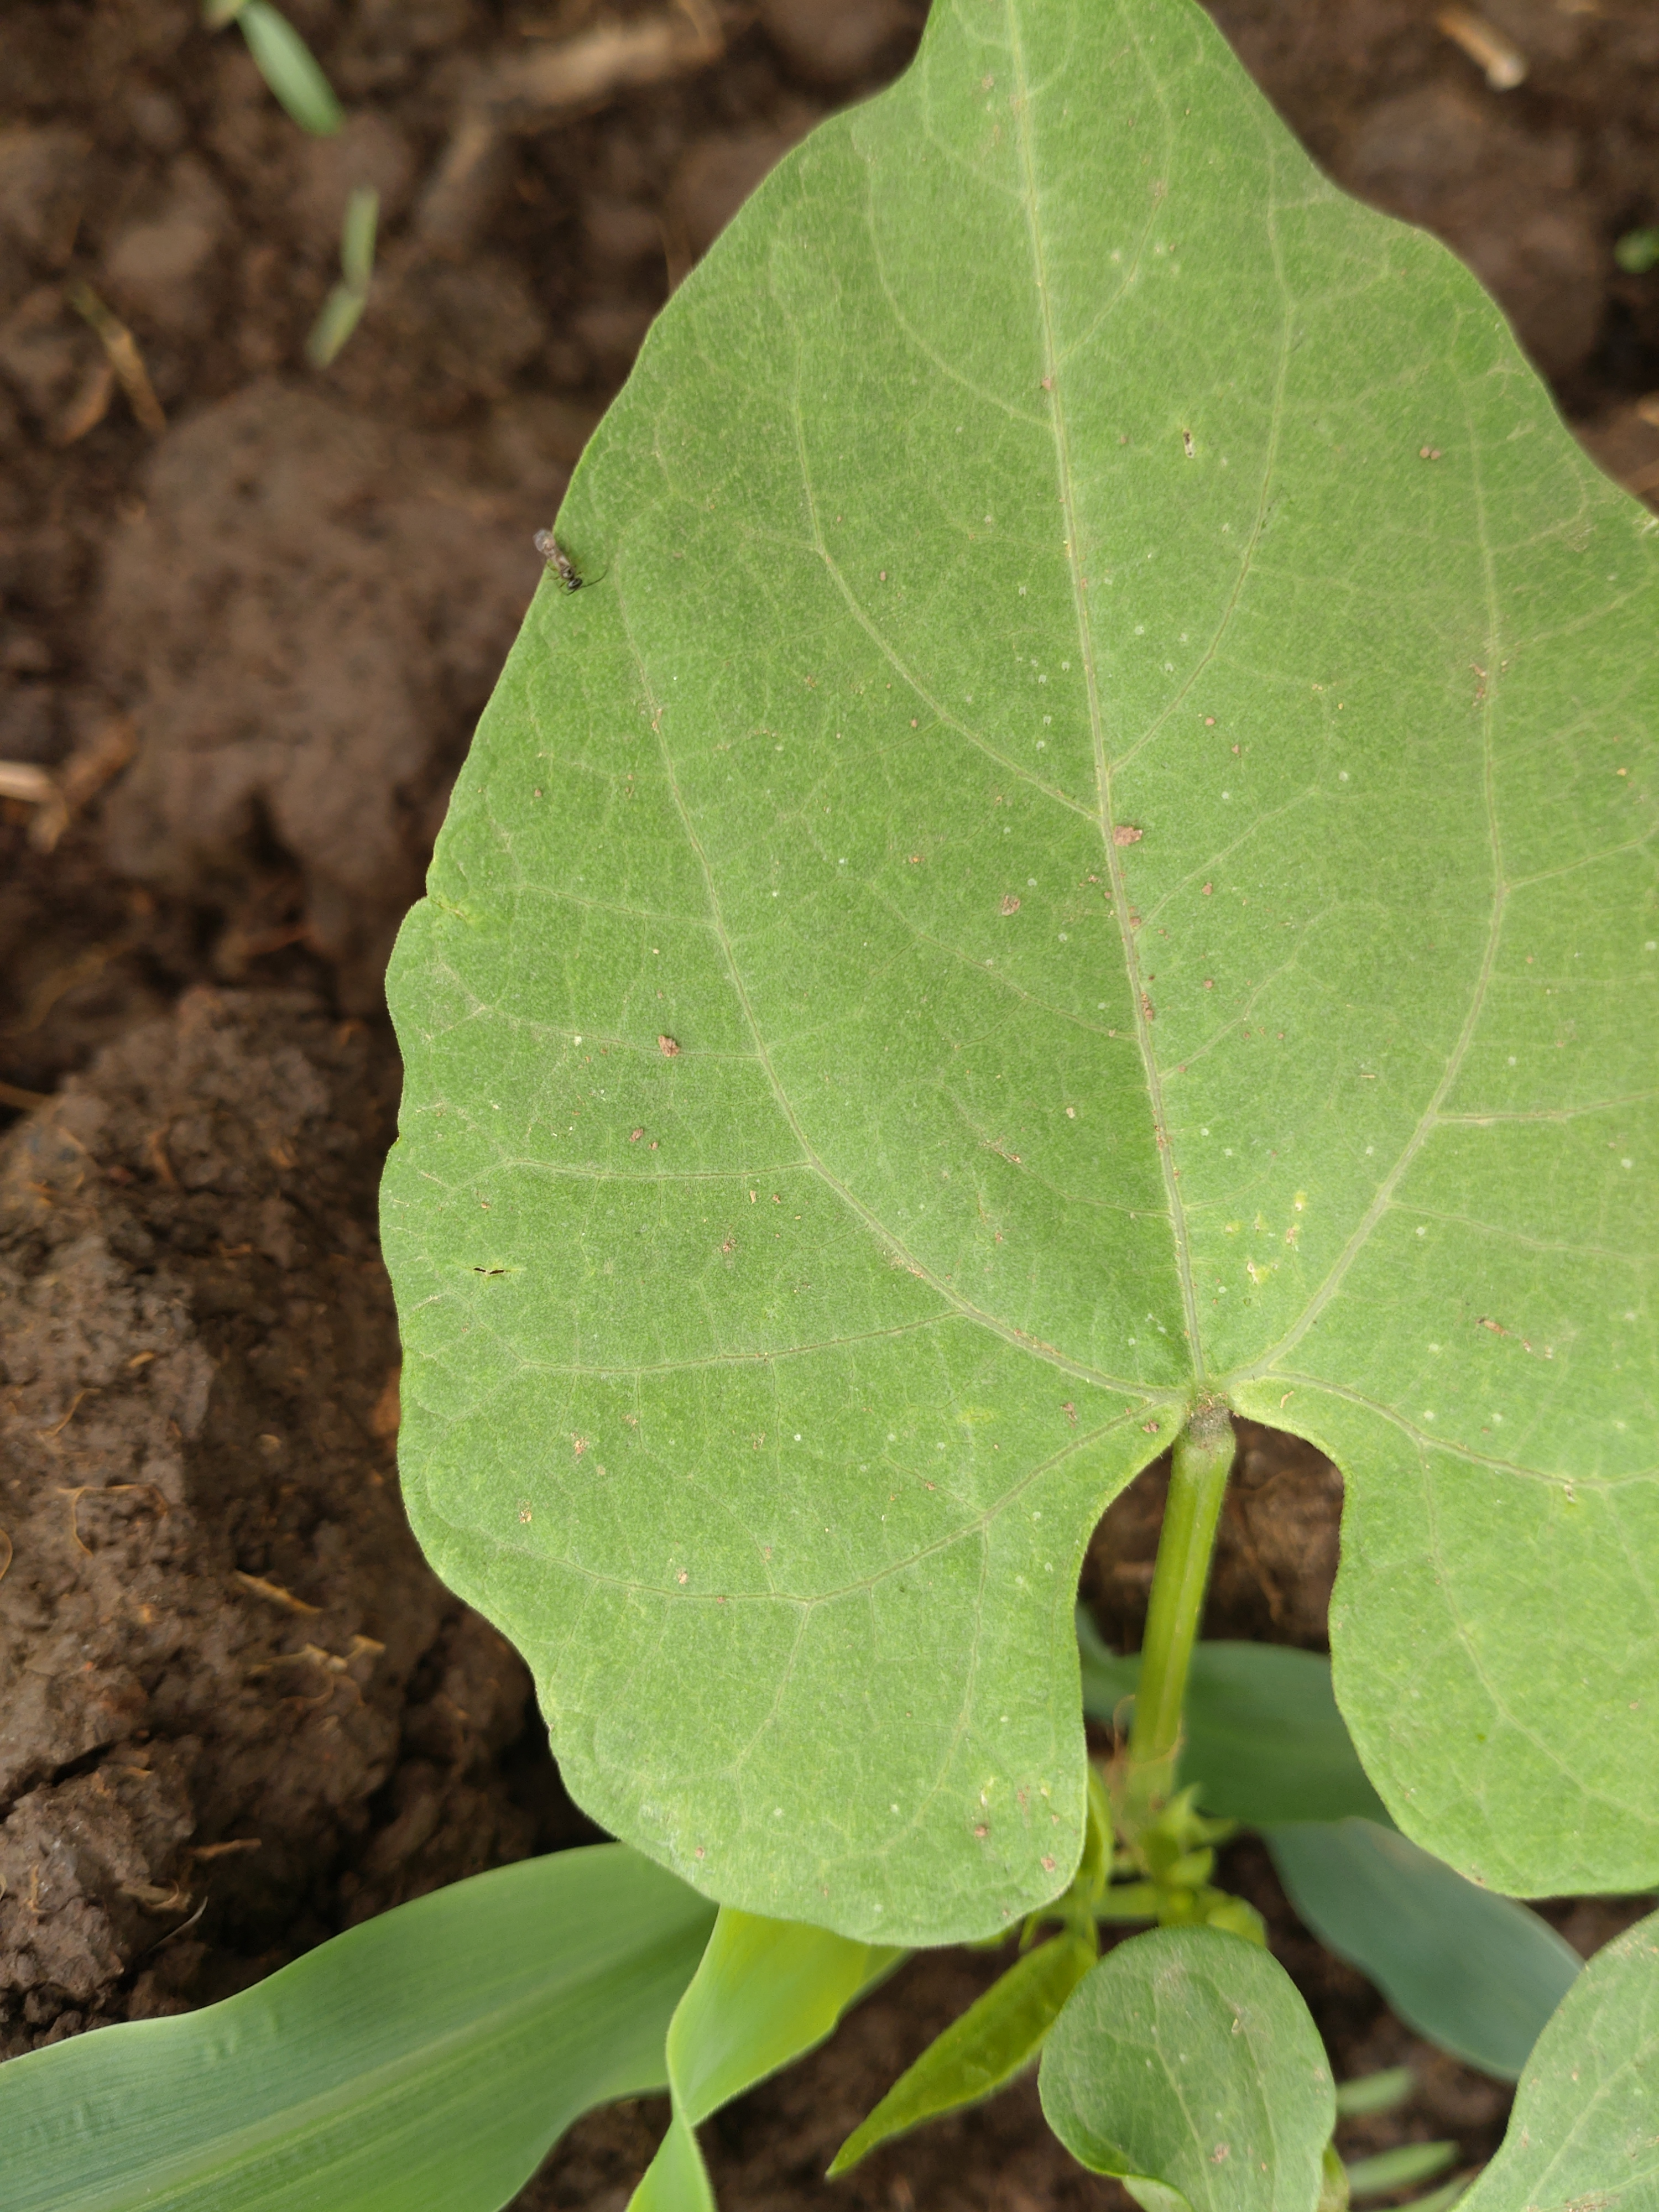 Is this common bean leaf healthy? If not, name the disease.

healthy
